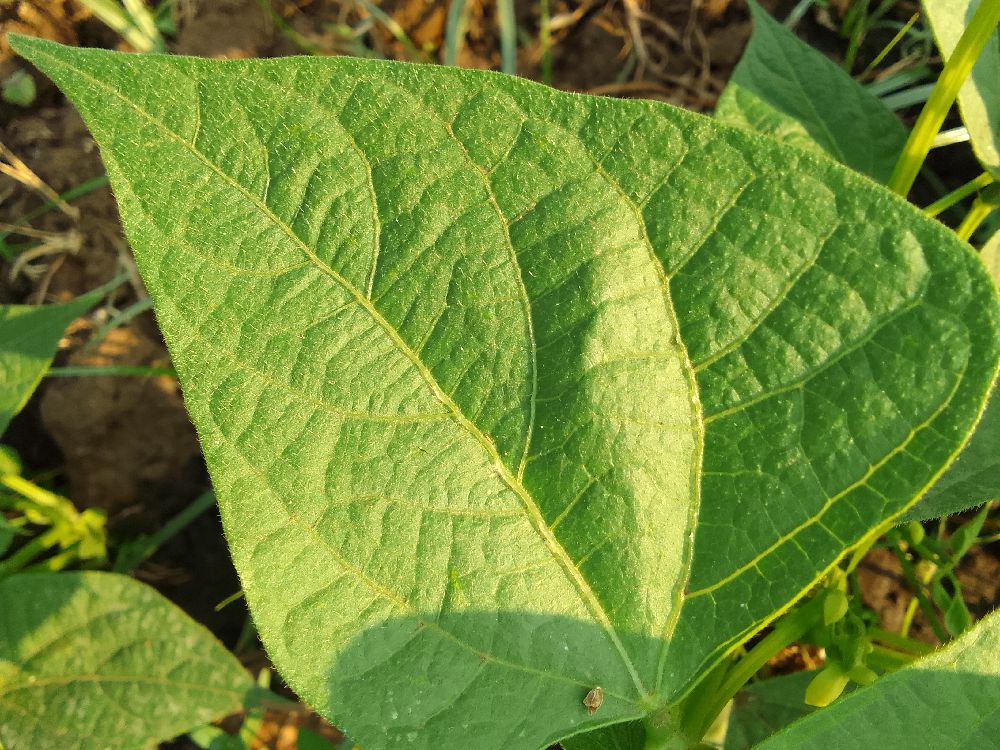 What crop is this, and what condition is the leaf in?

common bean, healthy
